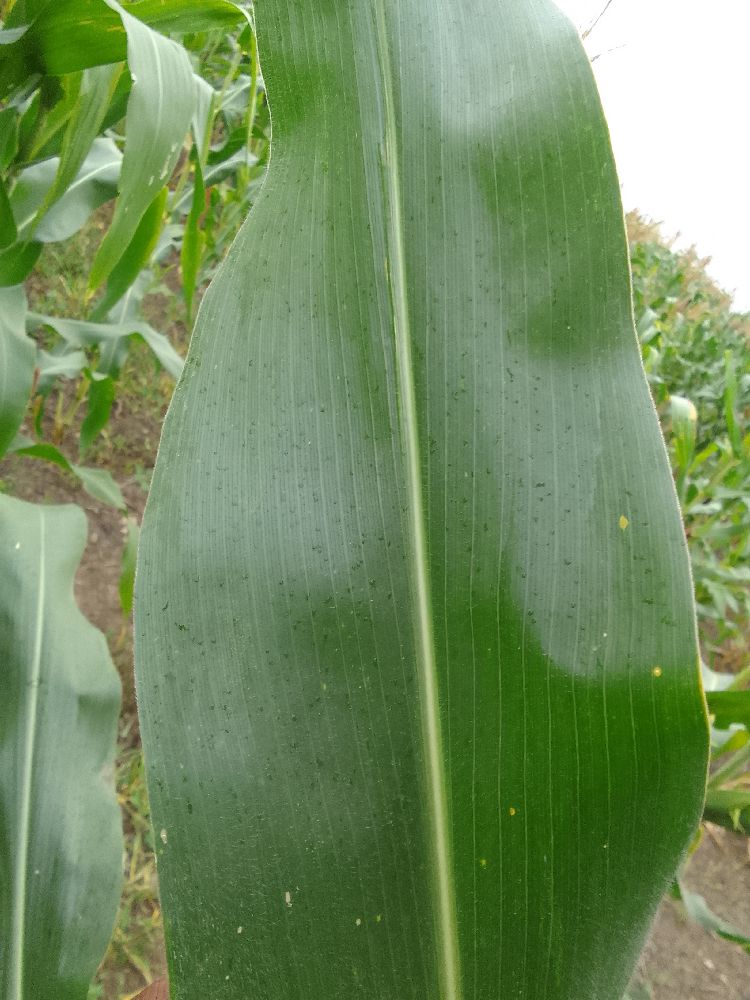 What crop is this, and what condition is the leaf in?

maize, healthy
